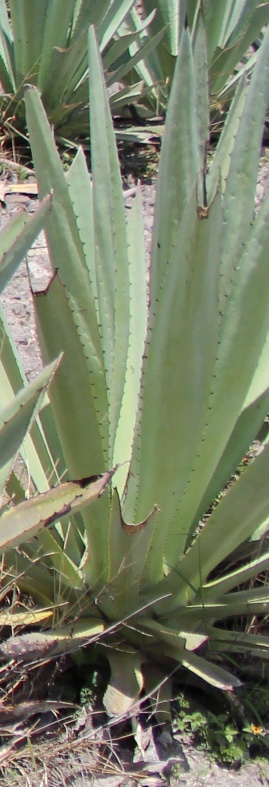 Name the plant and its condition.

agave, yellow
